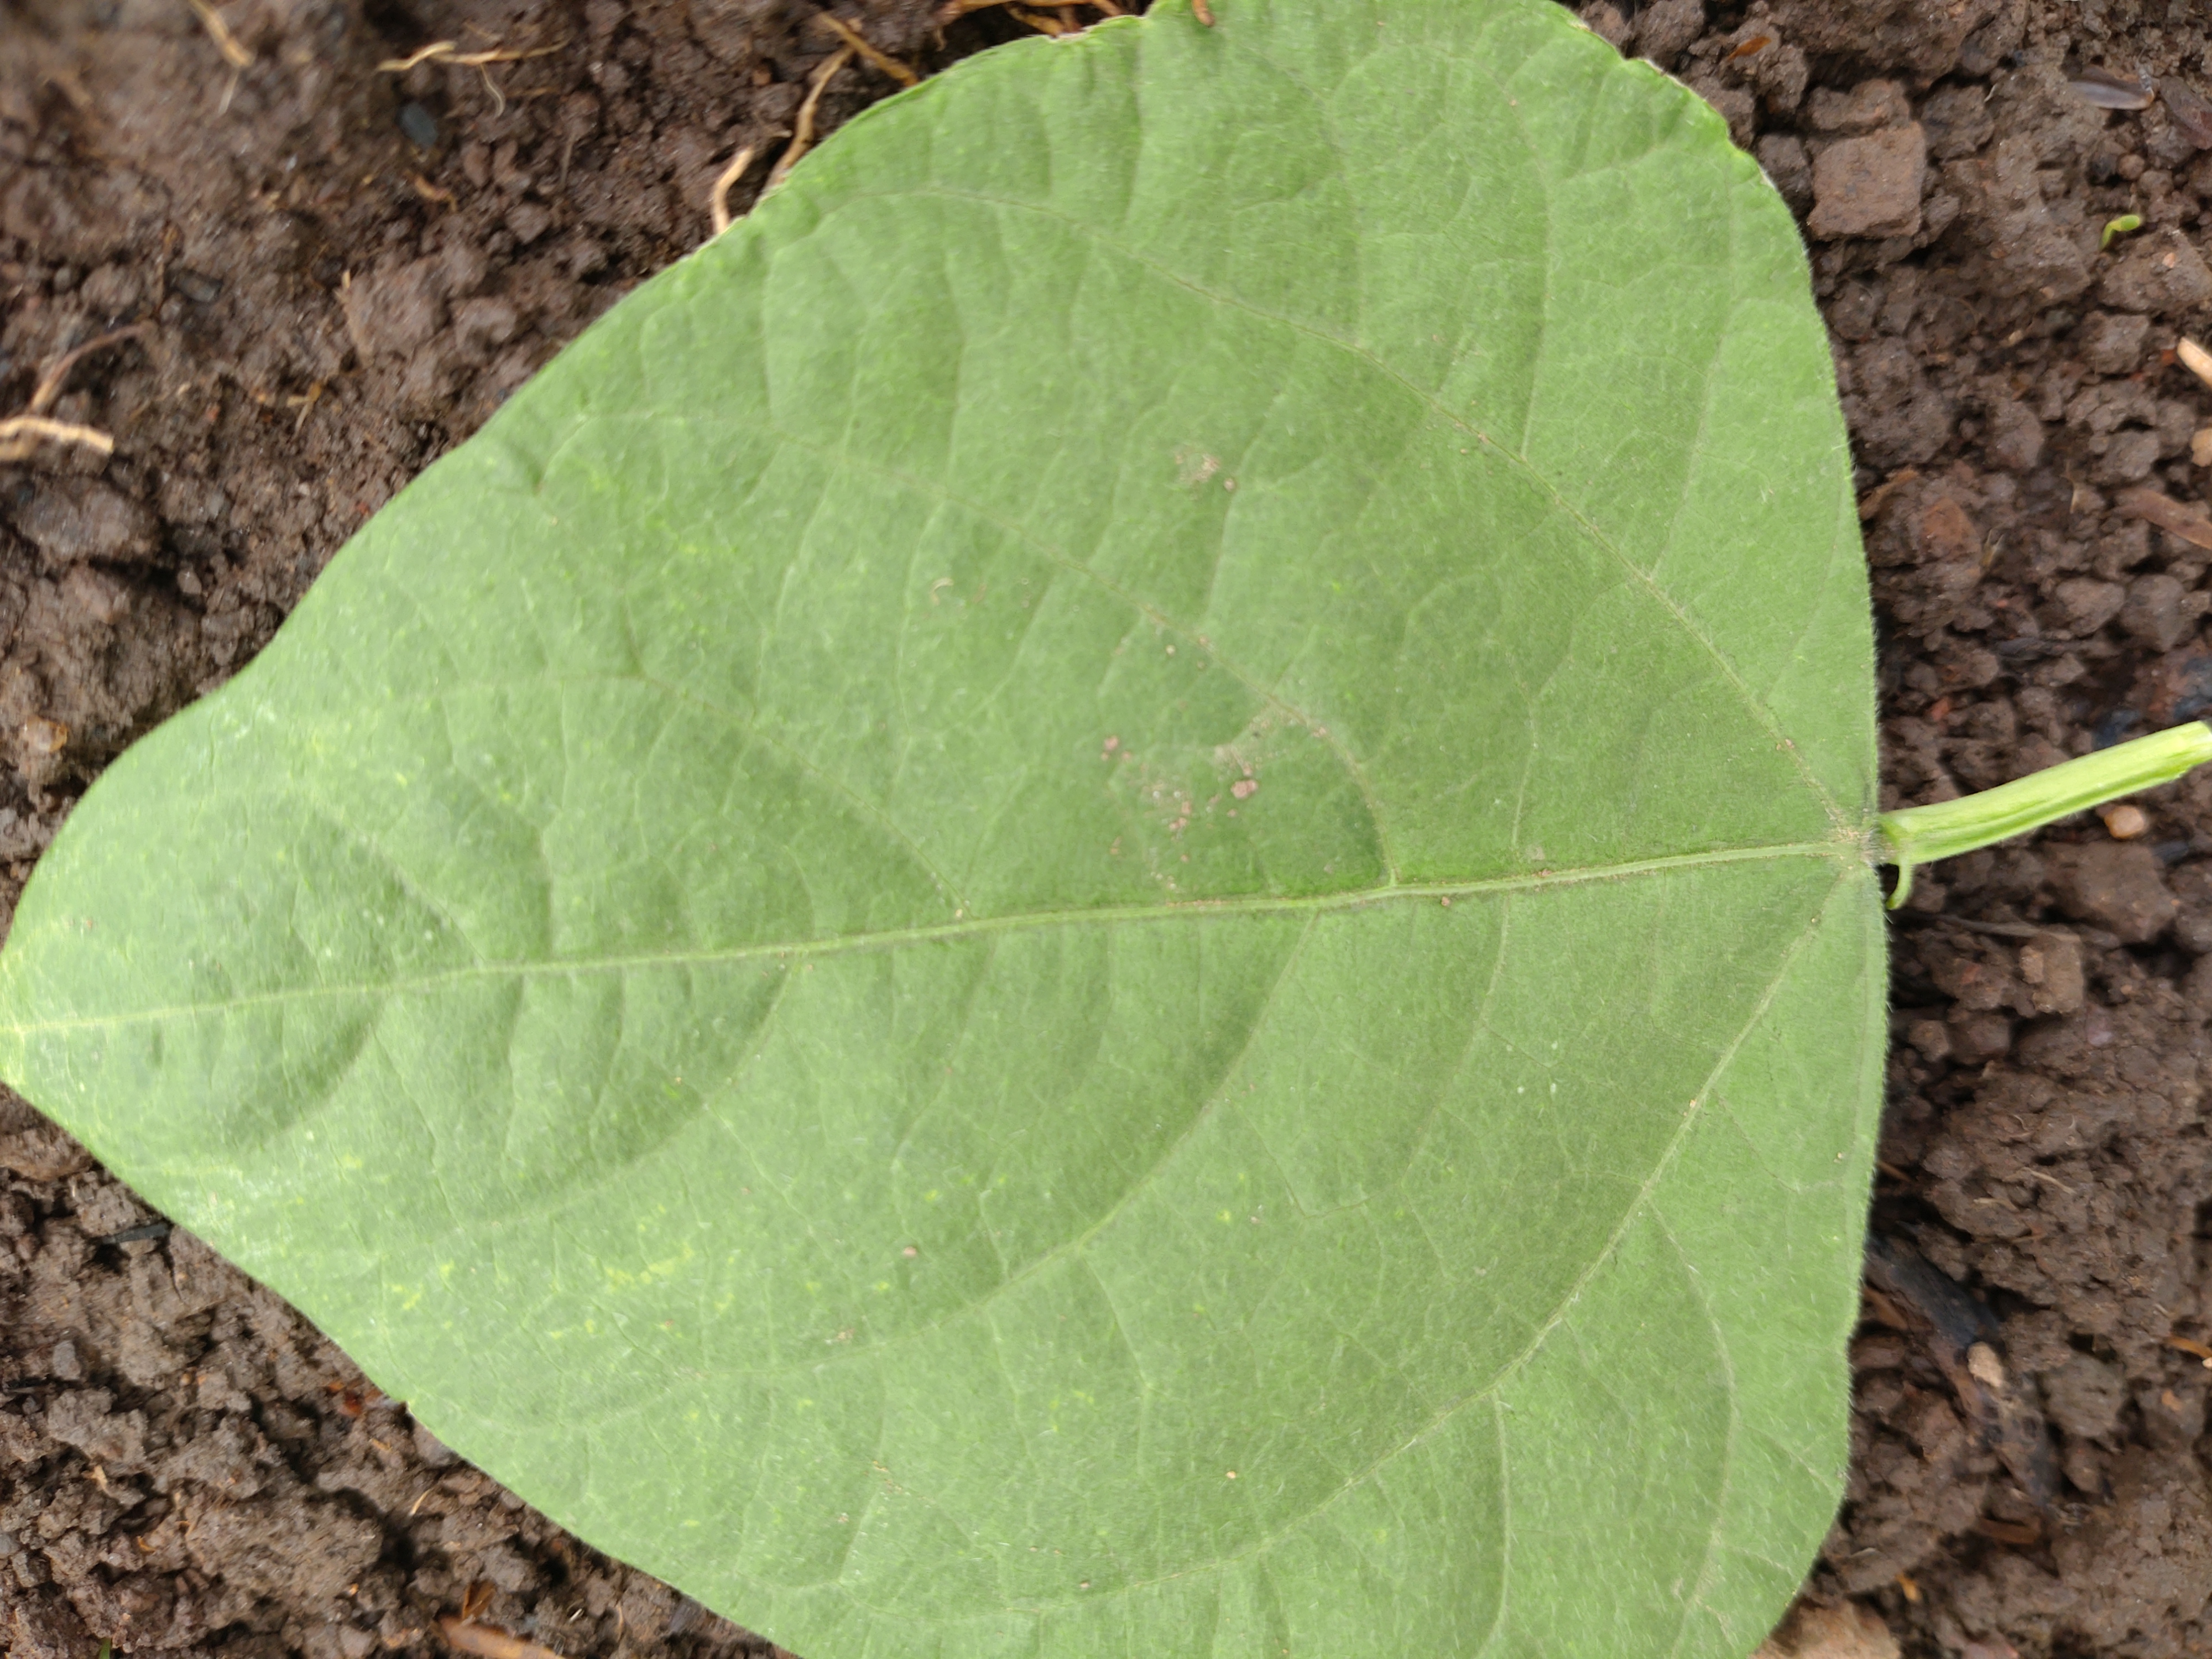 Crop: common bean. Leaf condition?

healthy
